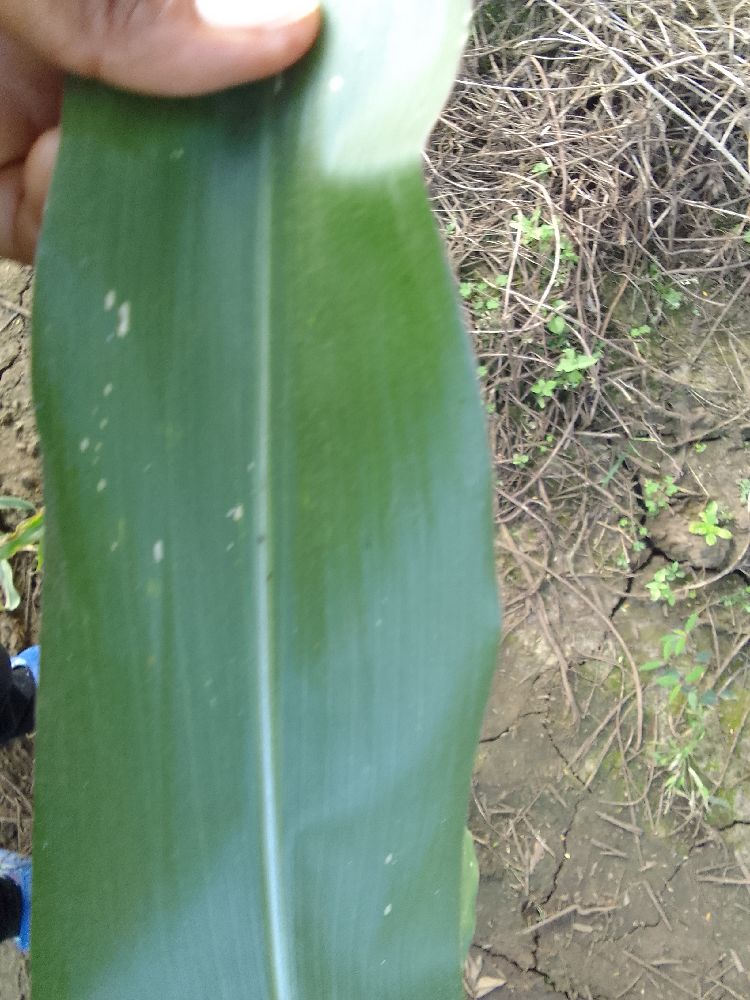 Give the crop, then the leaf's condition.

maize, healthy
